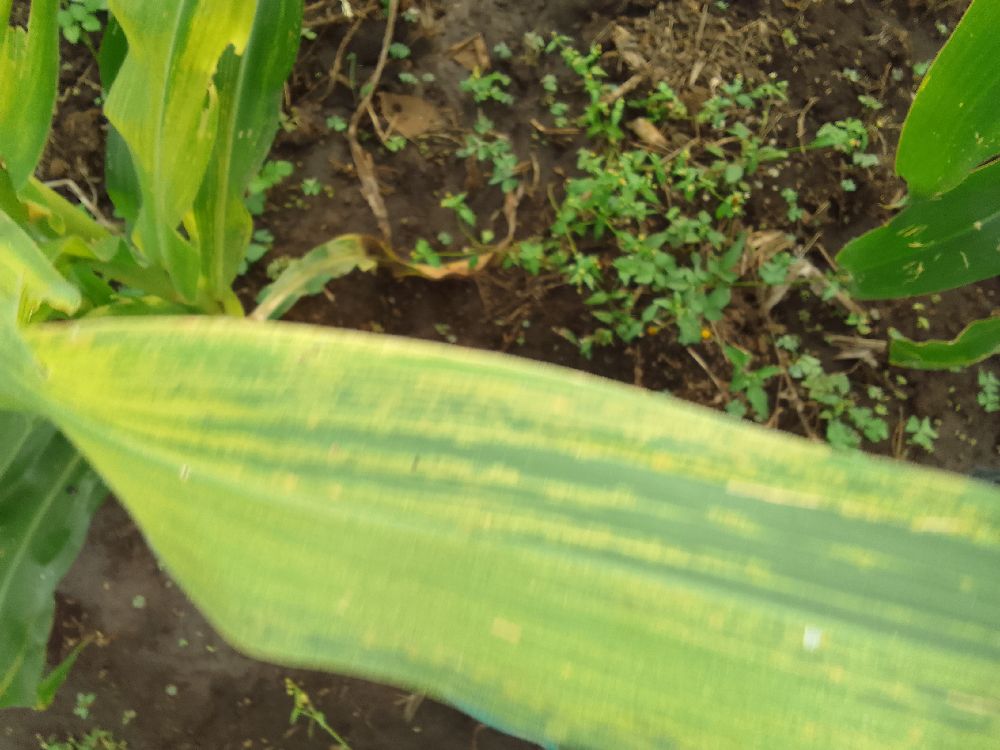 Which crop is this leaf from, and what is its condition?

maize, maize lethal necrosis
